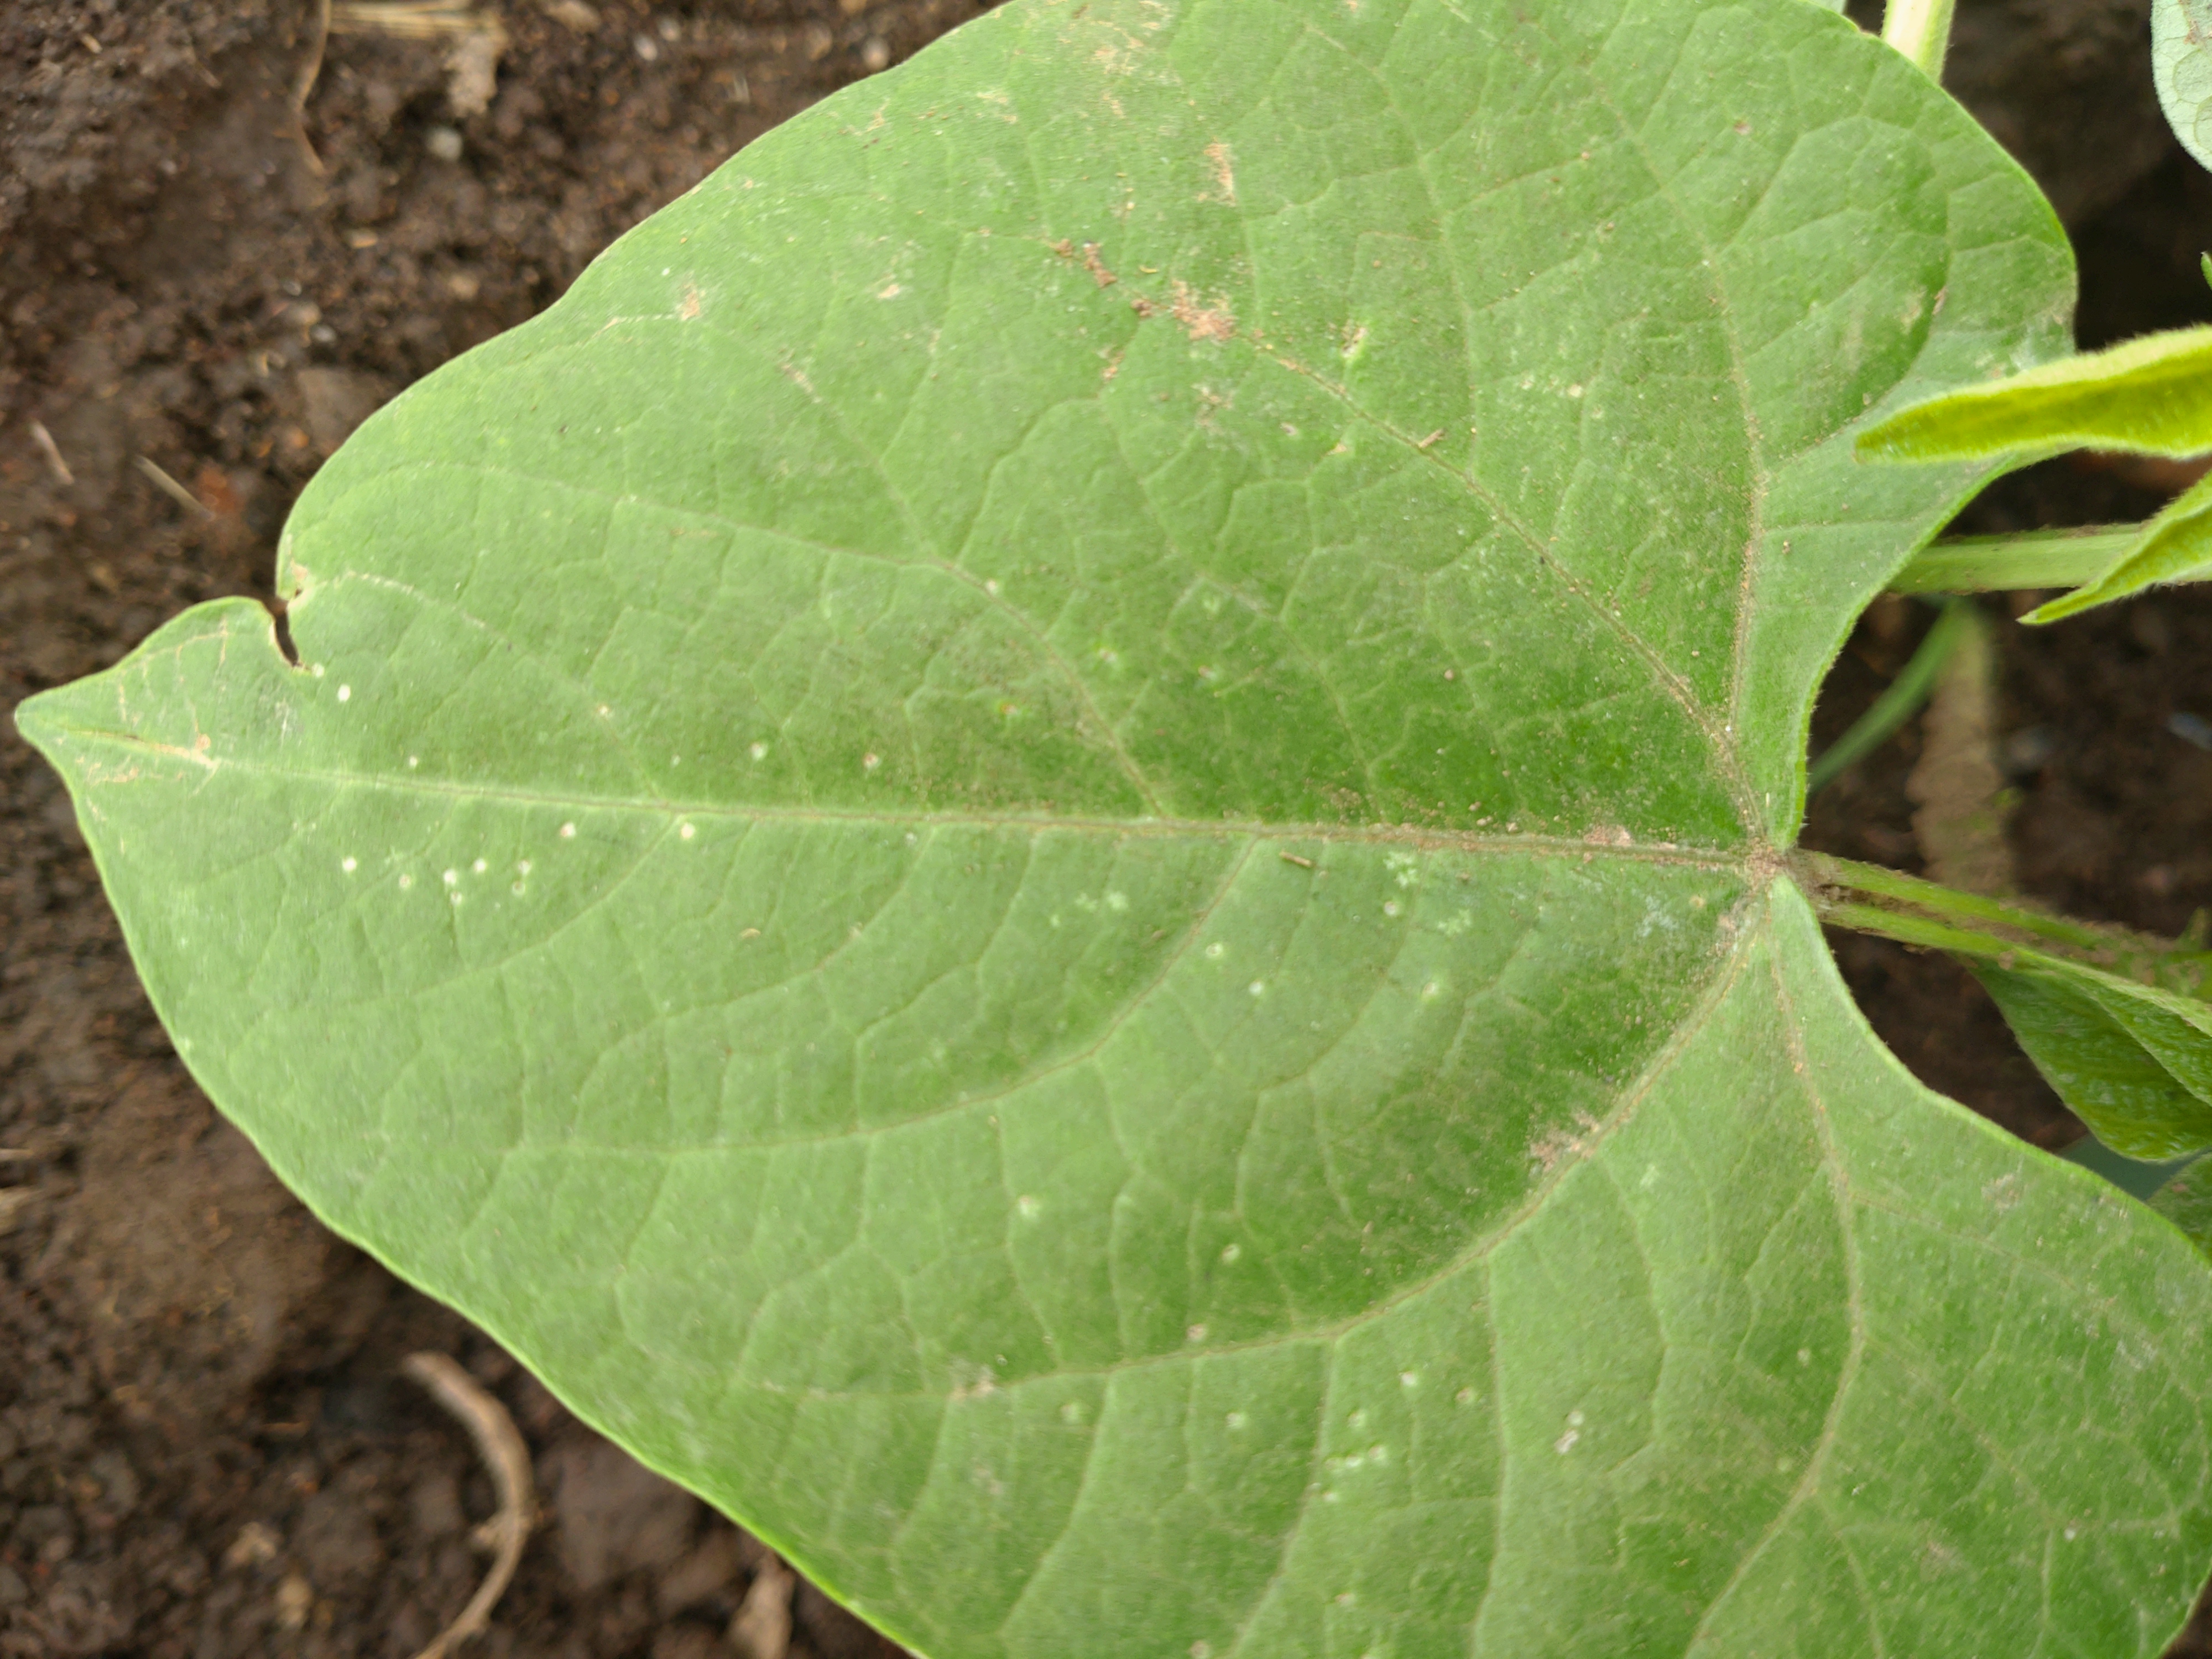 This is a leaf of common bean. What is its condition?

healthy
